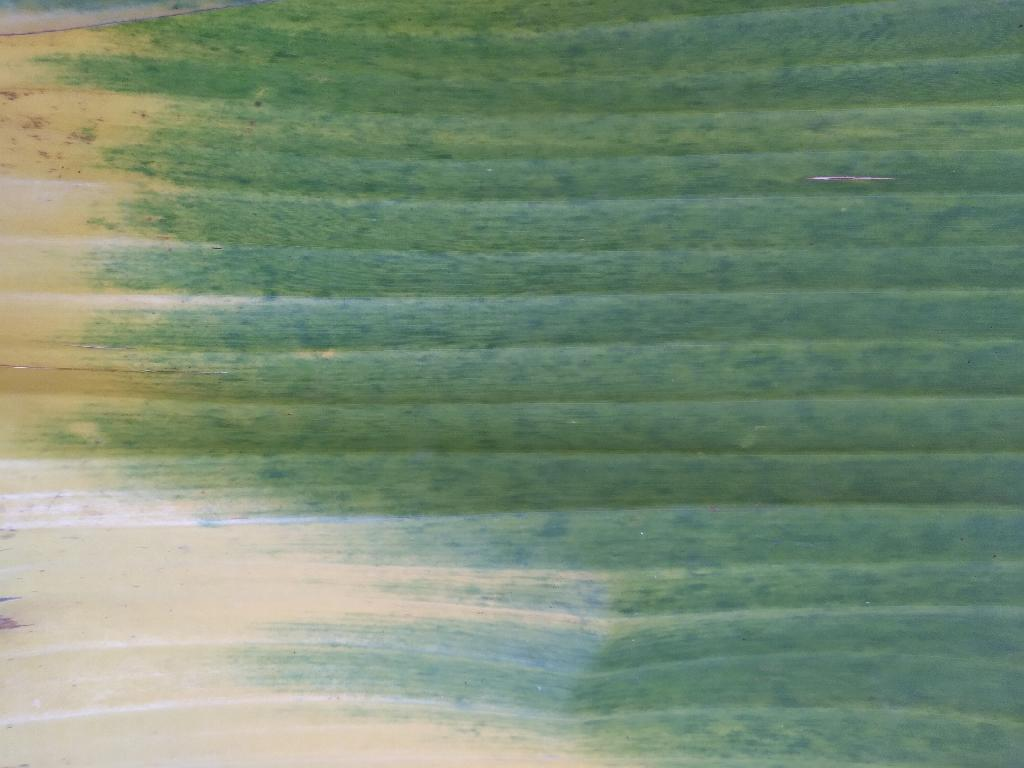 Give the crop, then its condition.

banana, fusarium wilt race 1
